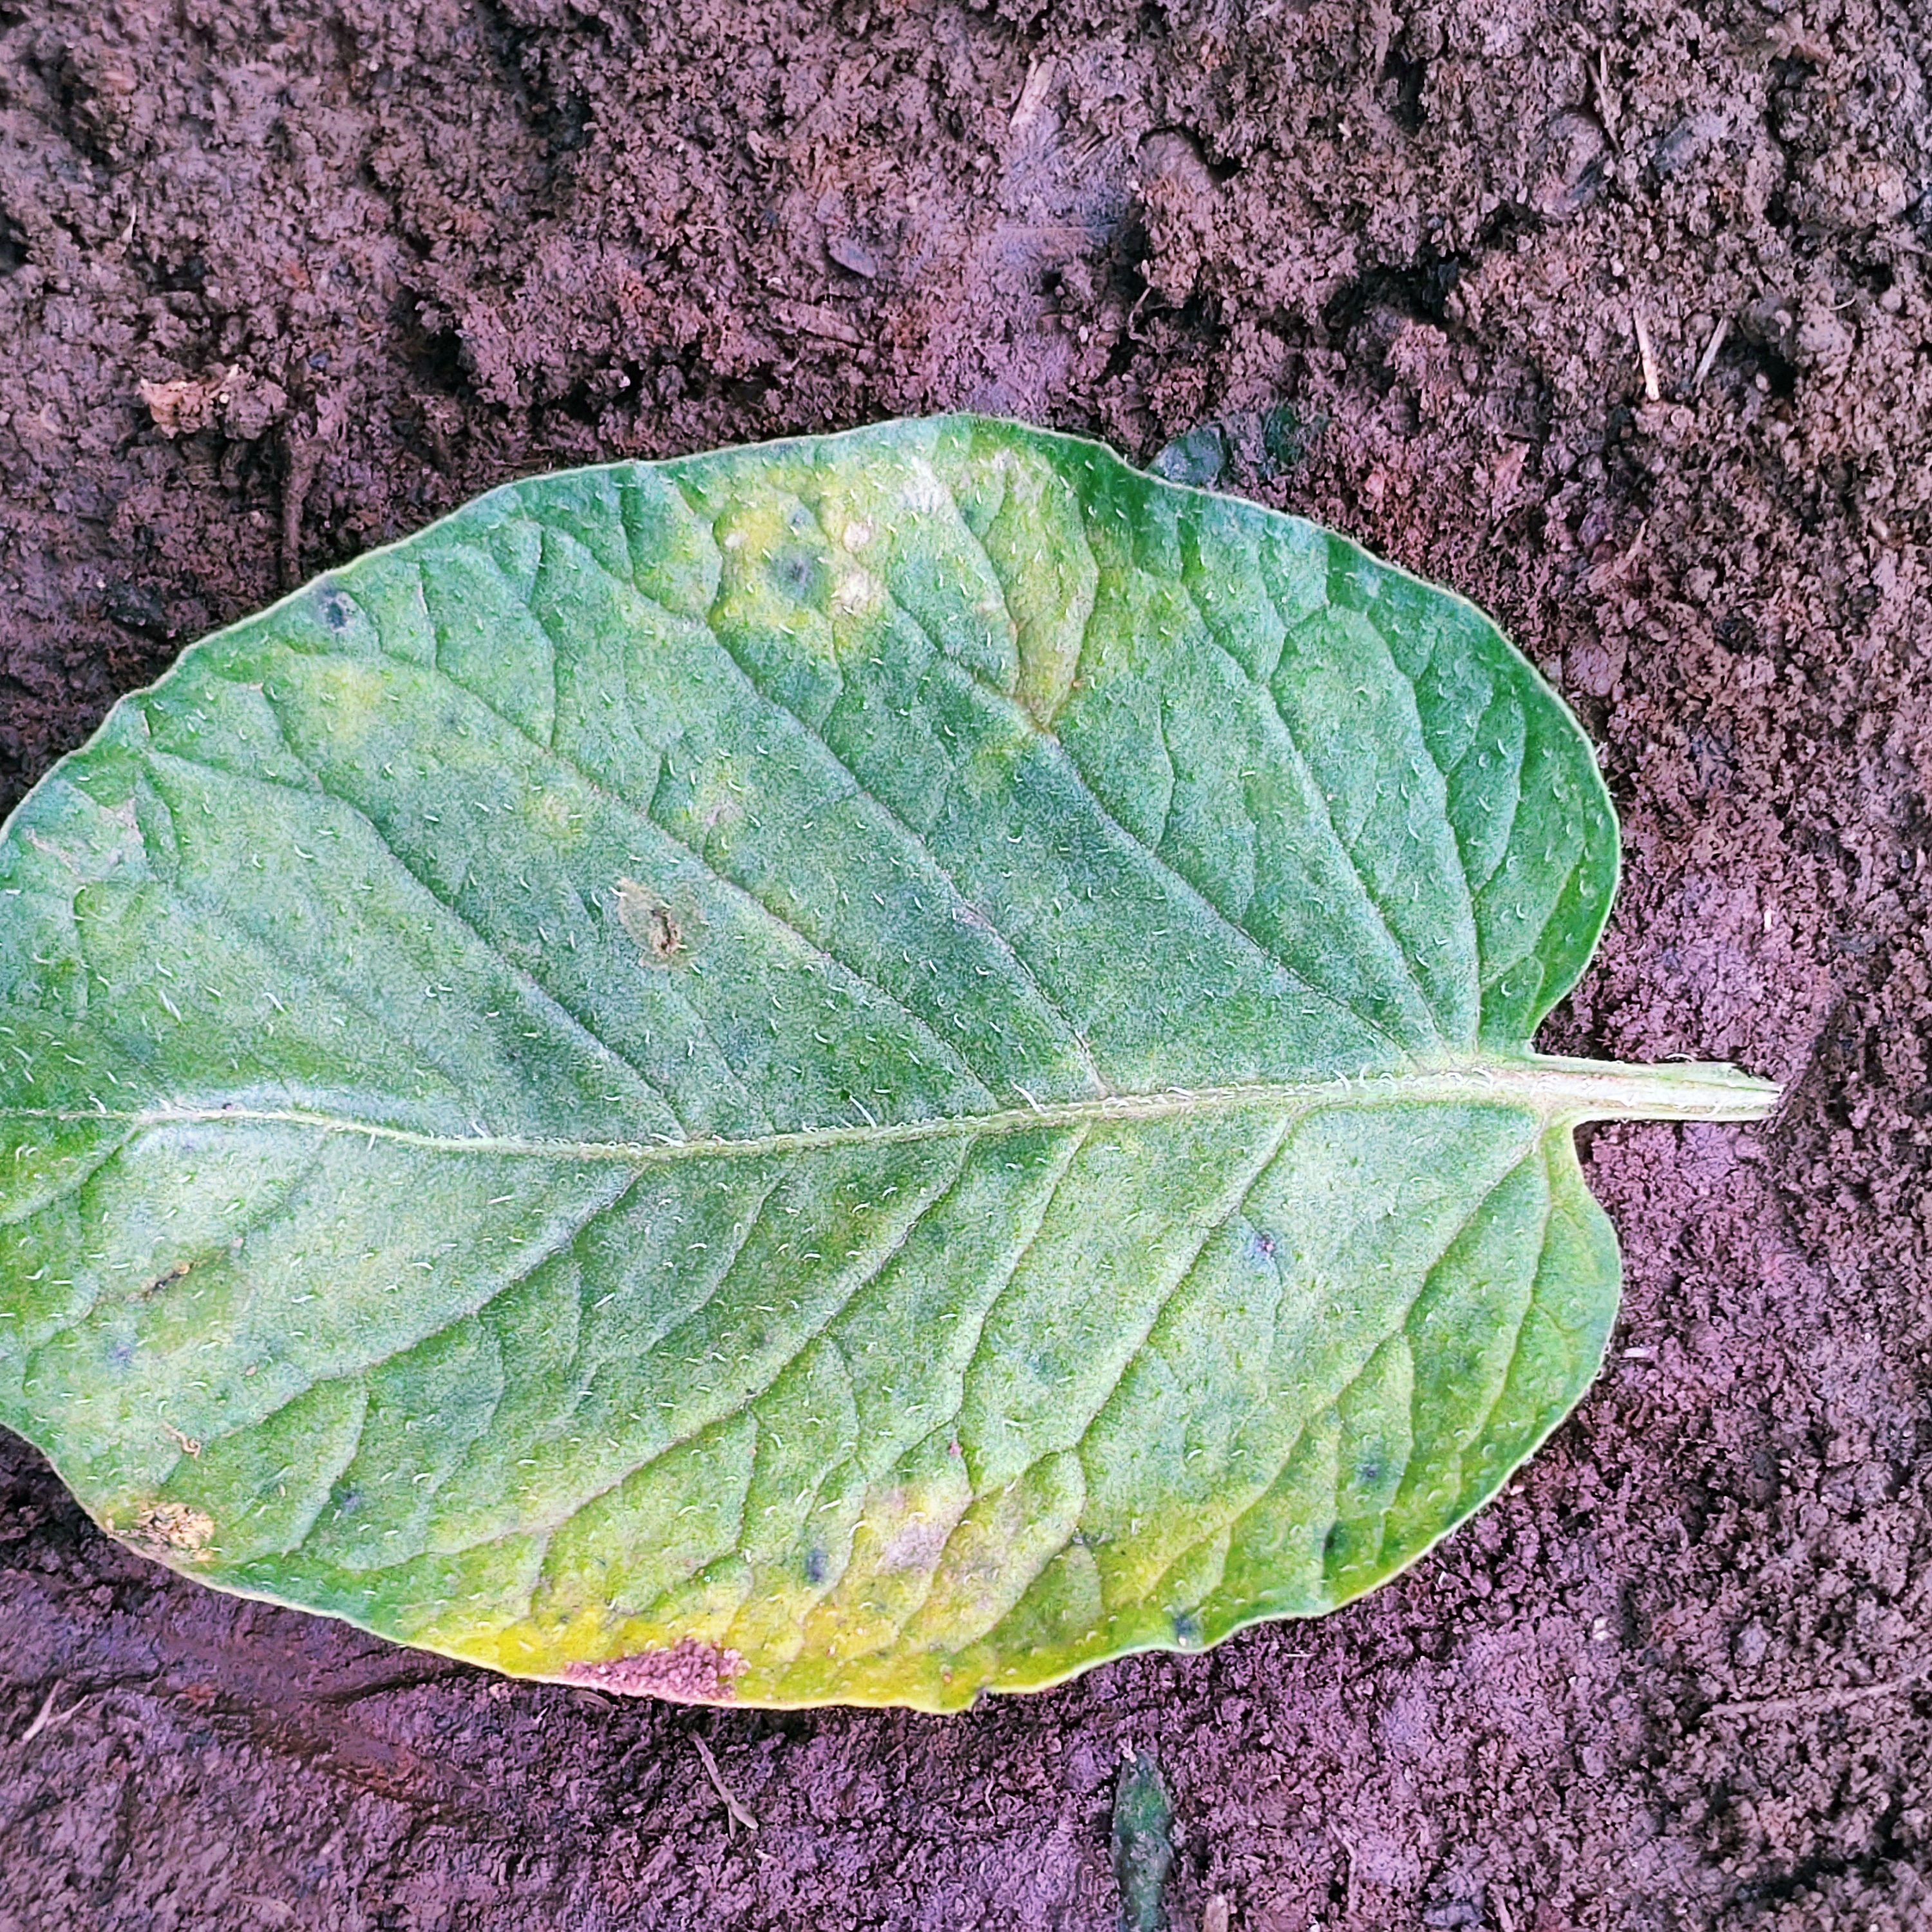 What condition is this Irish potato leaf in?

late blight
